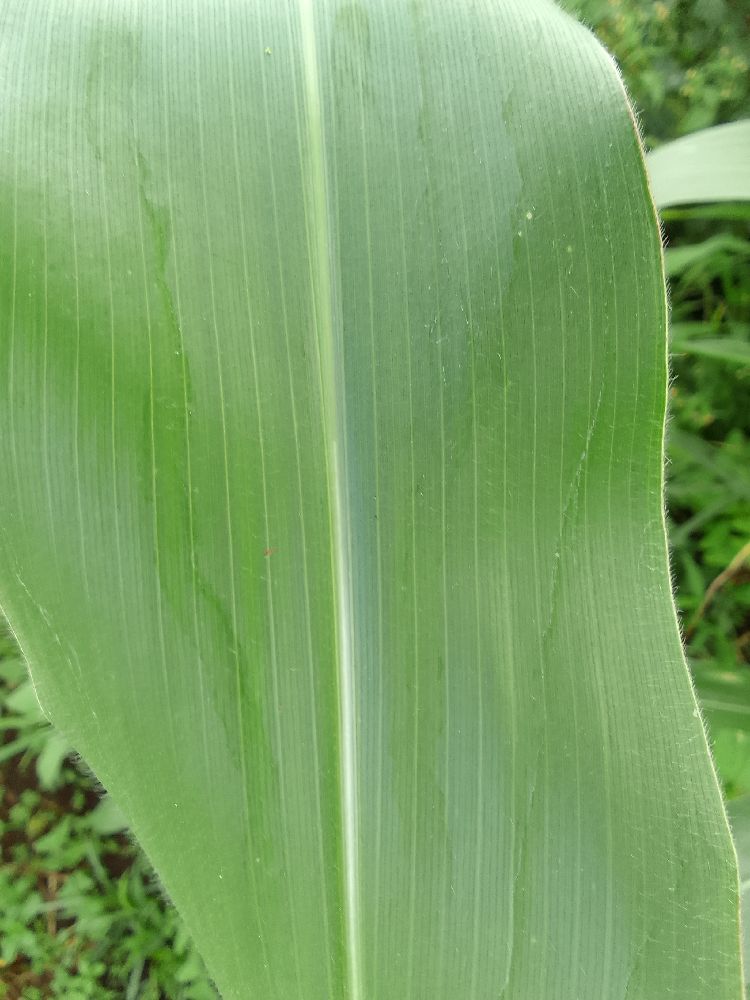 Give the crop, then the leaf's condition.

maize, healthy
